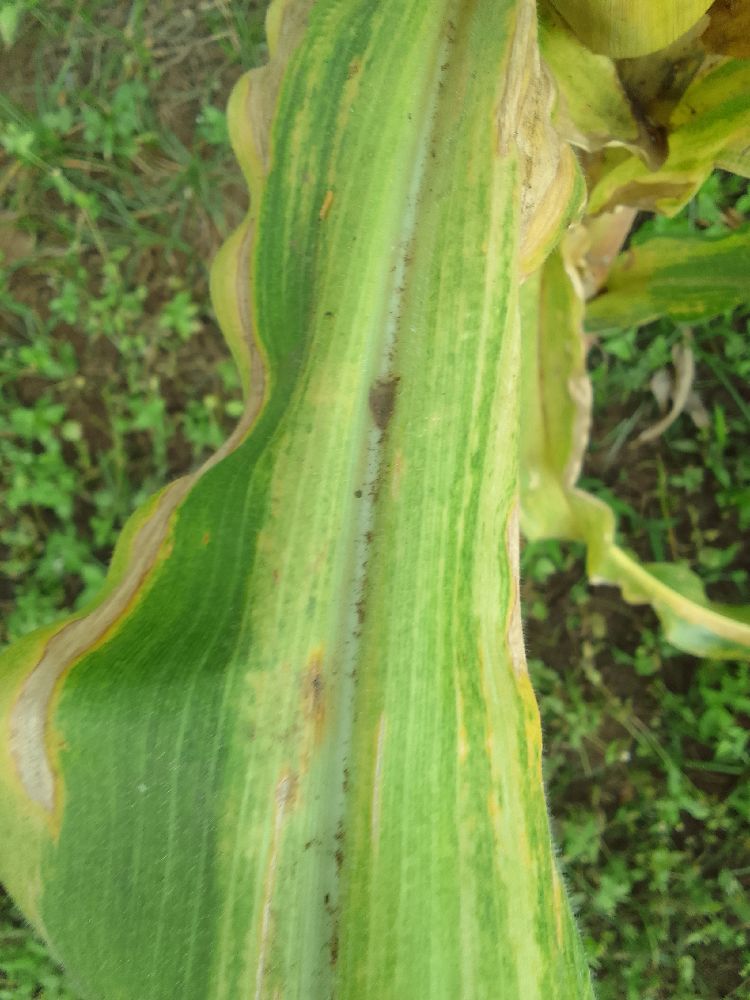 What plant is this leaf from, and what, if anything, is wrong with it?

maize, maize lethal necrosis
